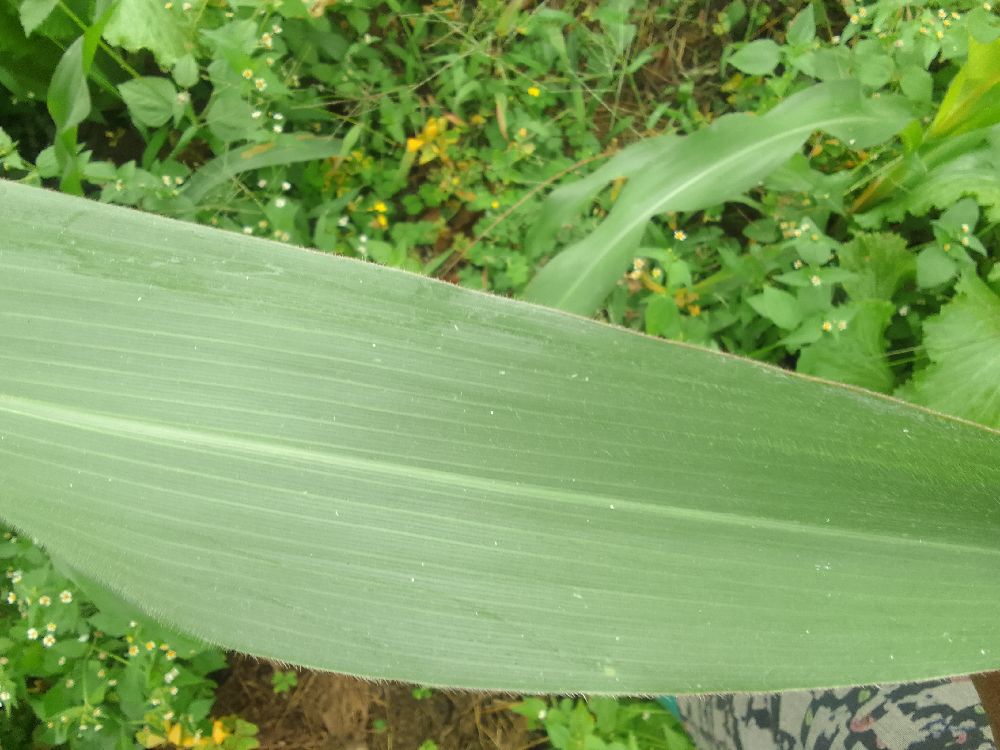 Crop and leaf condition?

maize, healthy
